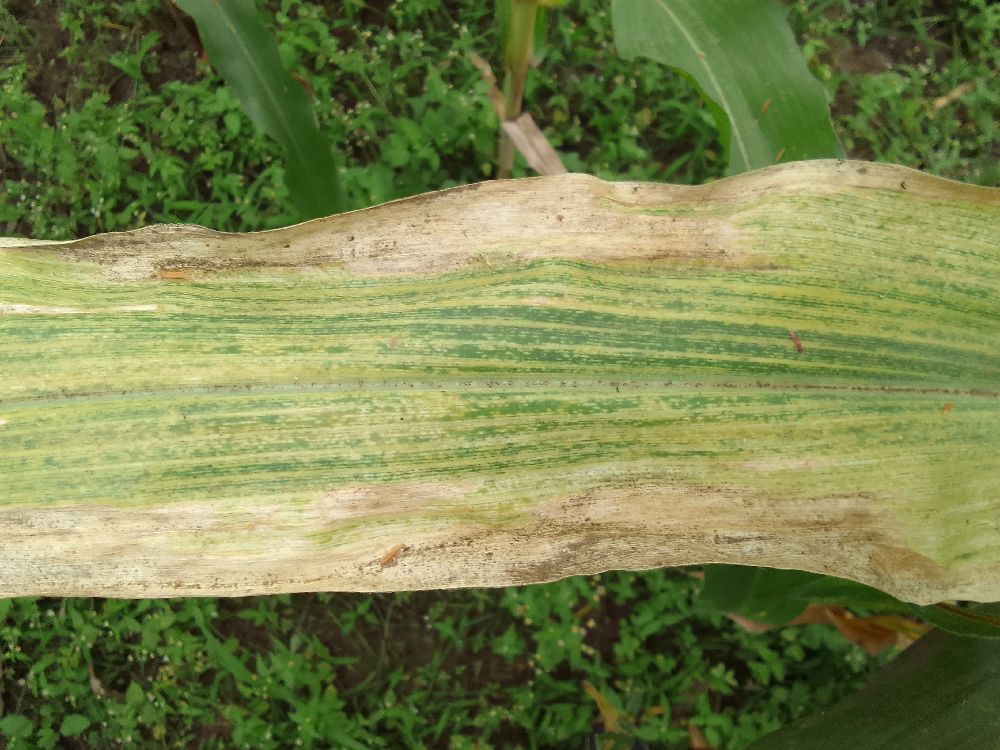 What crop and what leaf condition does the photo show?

maize, maize lethal necrosis
